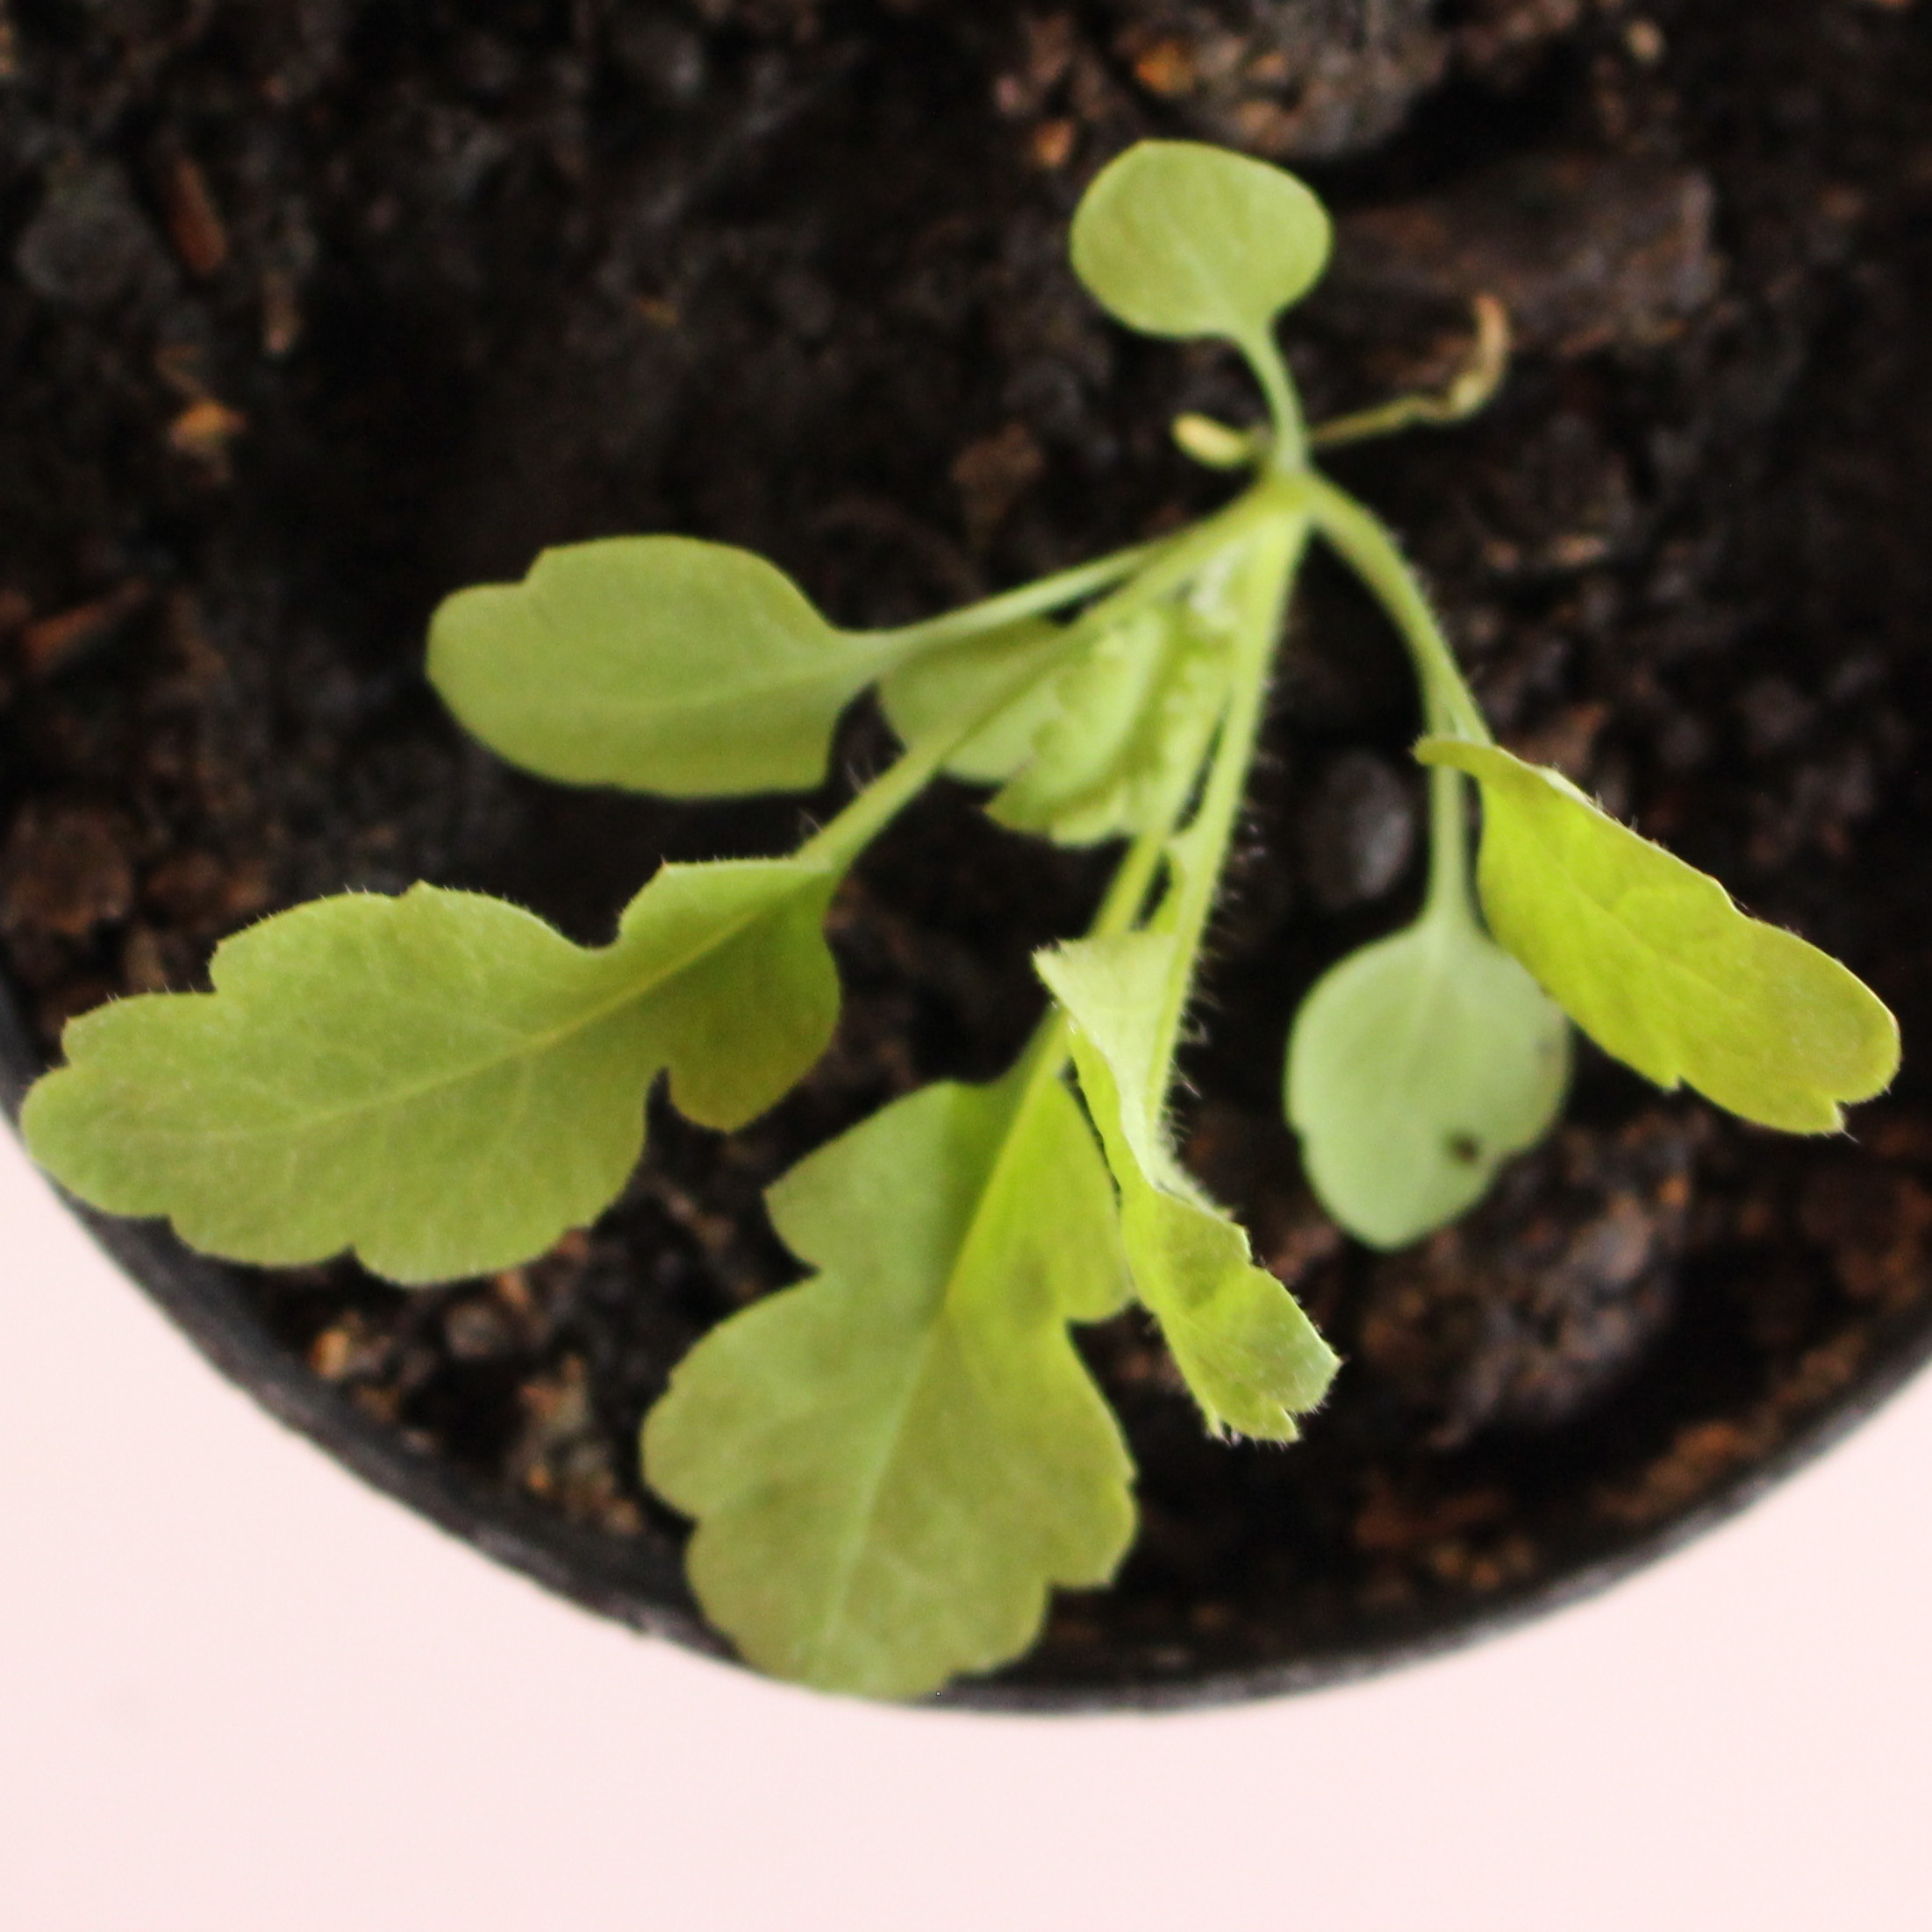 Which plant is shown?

Papaver rhoeas
